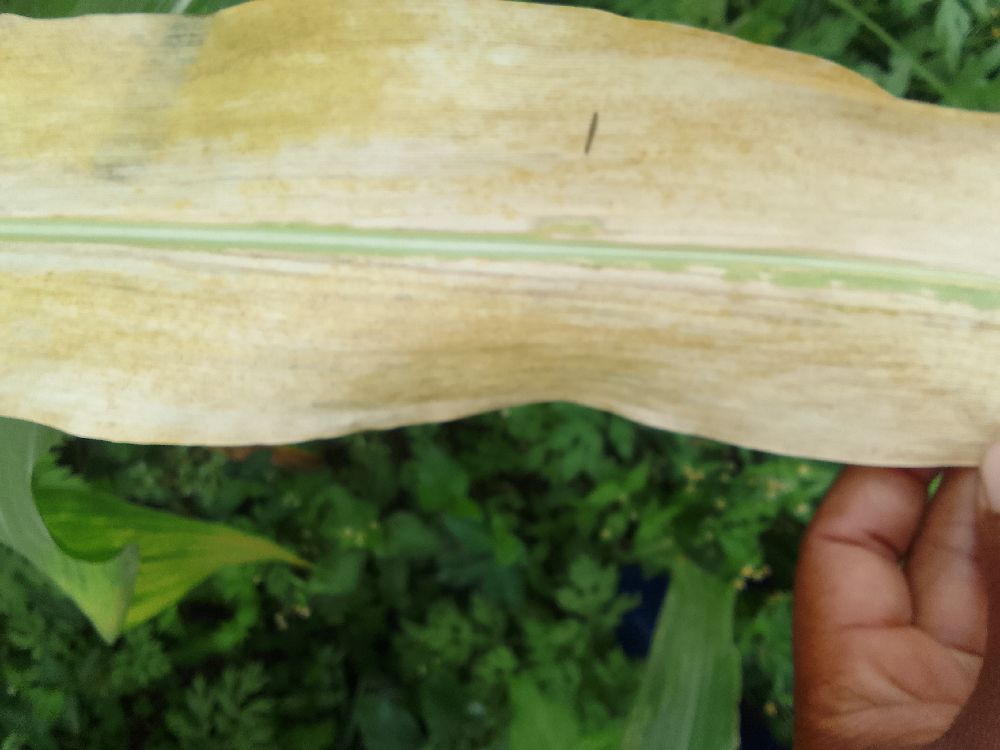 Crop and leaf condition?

maize, maize lethal necrosis
